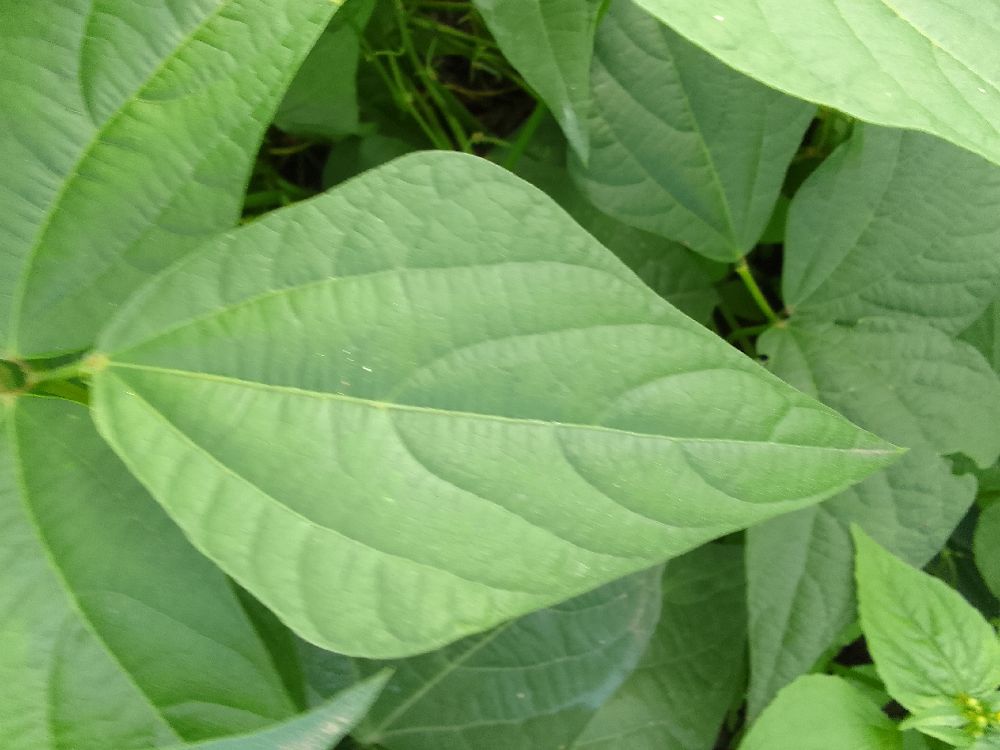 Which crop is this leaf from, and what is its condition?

common bean, healthy
